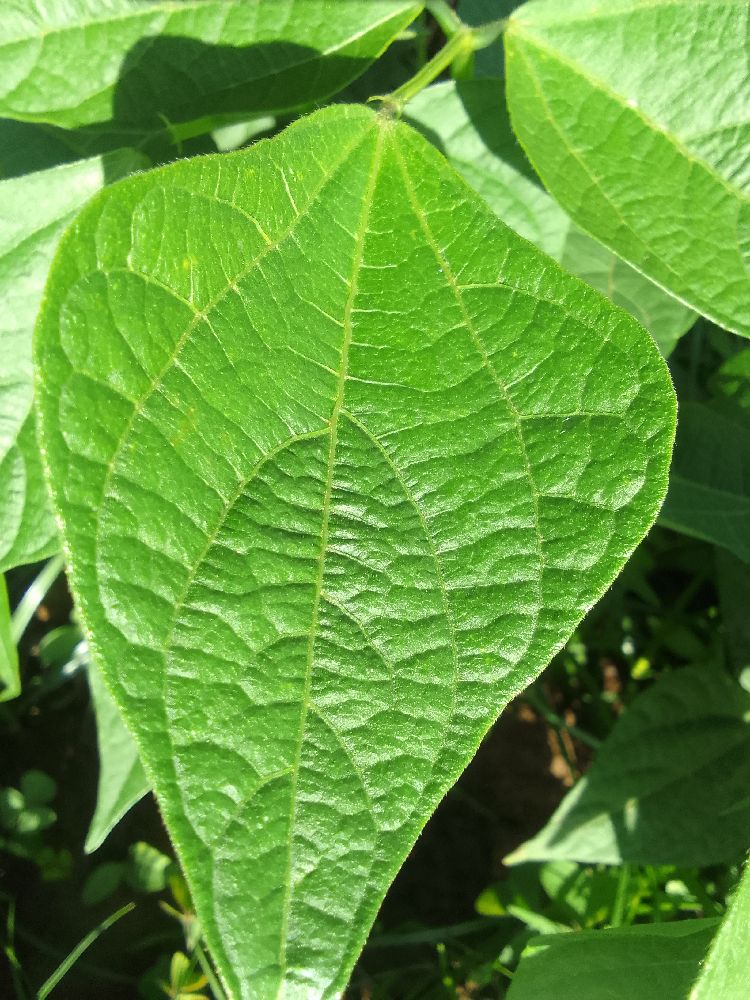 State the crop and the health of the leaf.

common bean, healthy
